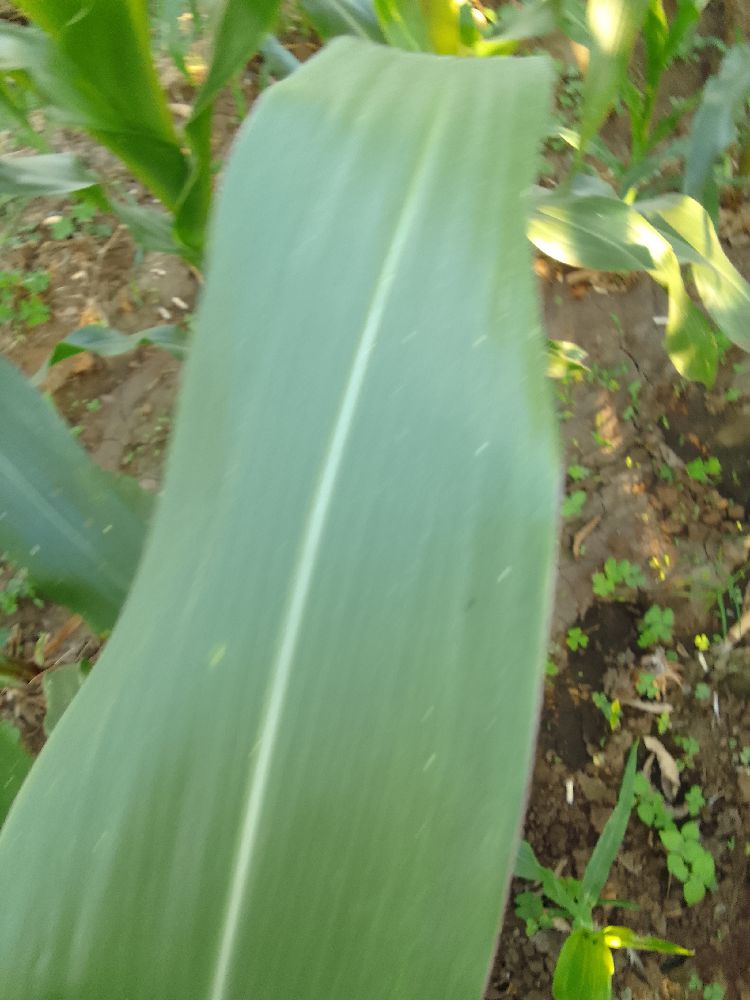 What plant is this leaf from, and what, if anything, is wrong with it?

maize, healthy
